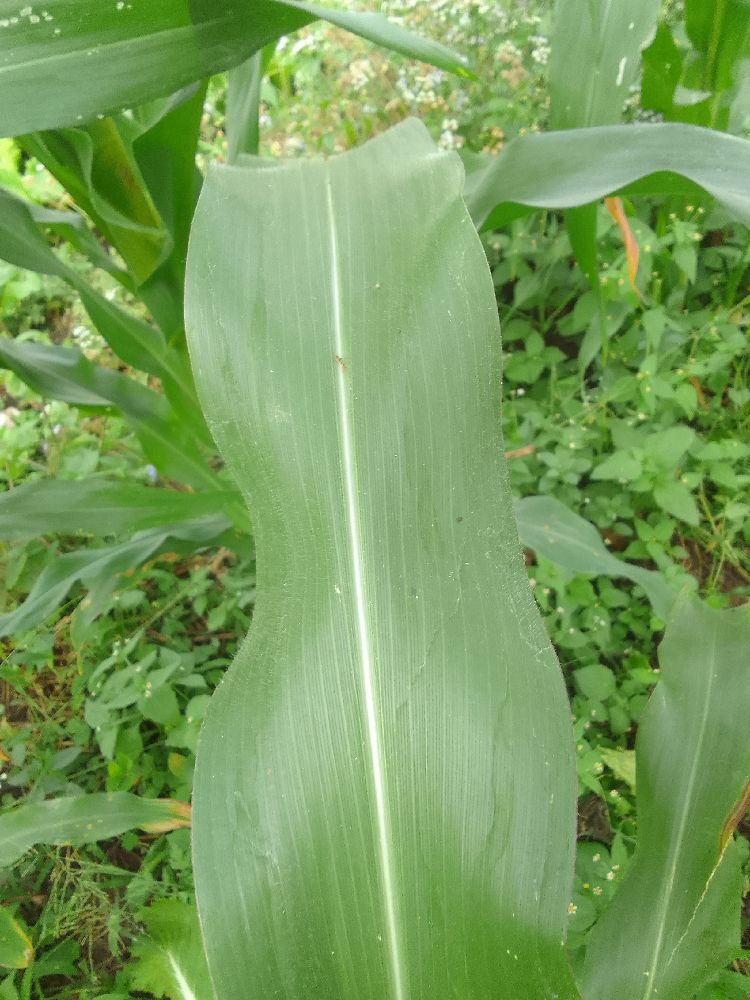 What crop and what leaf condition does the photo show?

maize, healthy
